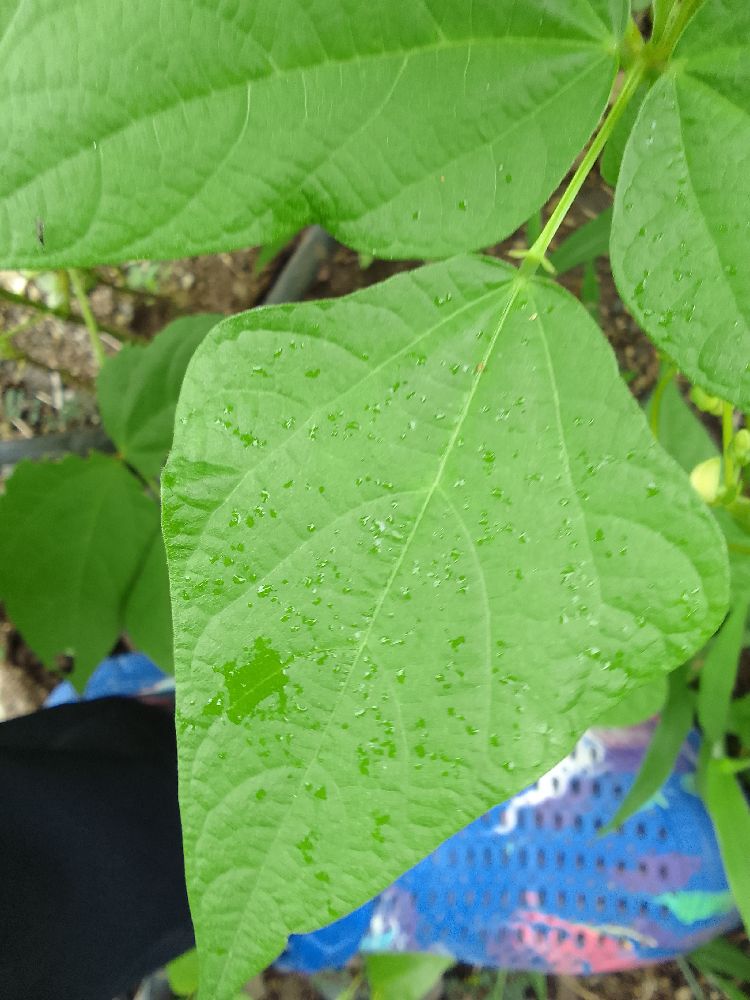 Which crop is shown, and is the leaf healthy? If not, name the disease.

common bean, healthy
